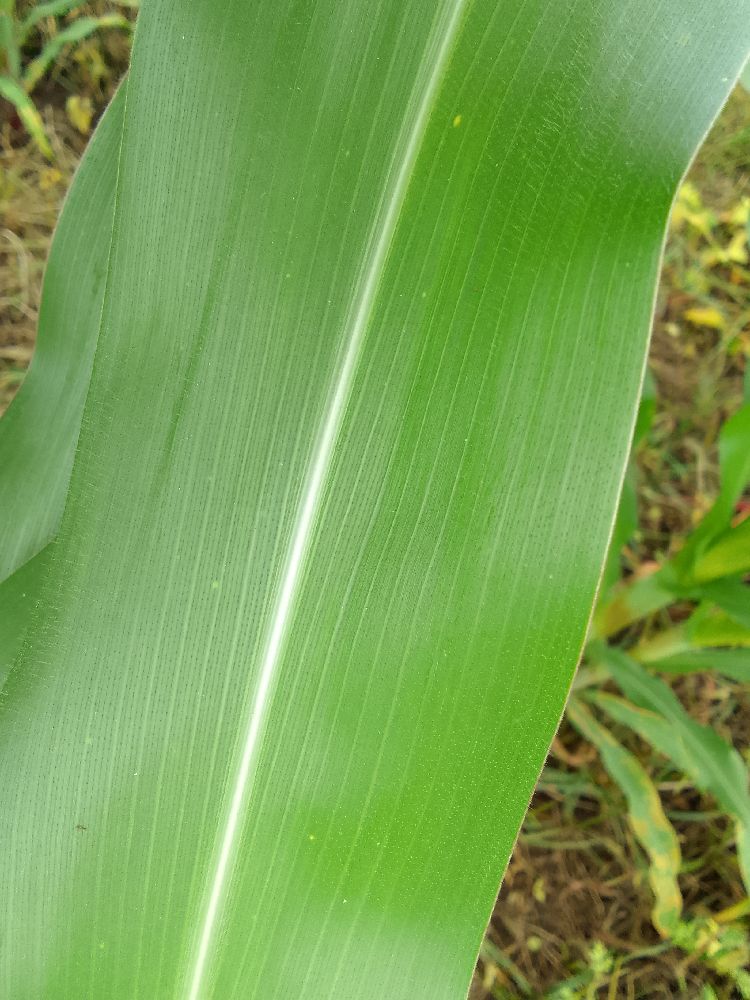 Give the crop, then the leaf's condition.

maize, healthy
